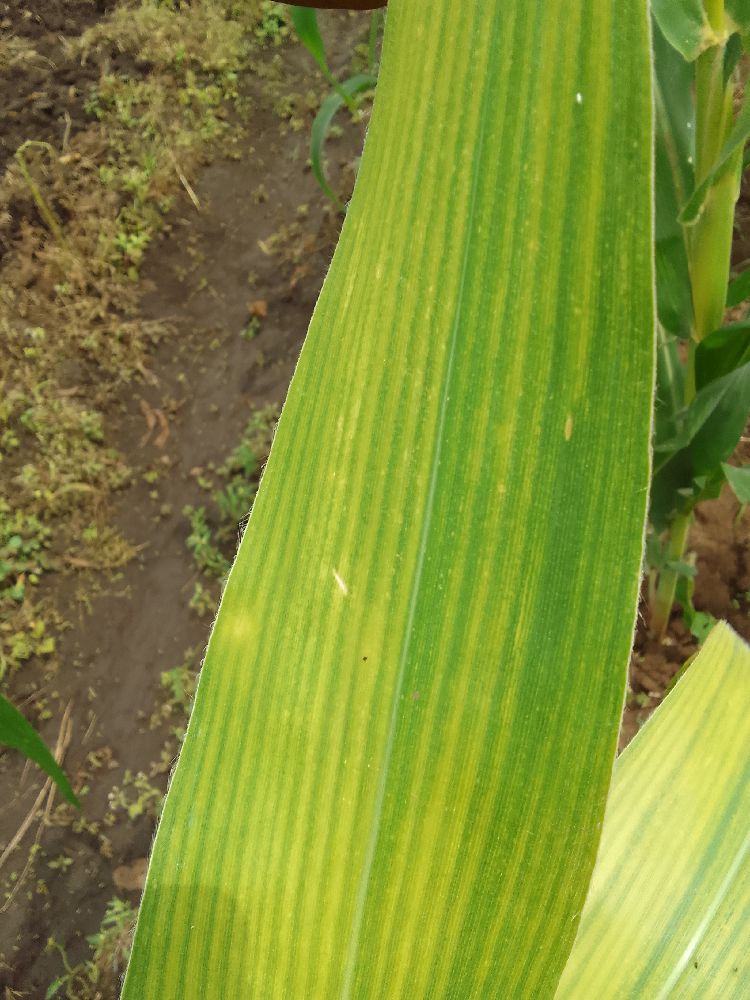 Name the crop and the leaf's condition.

maize, maize lethal necrosis
